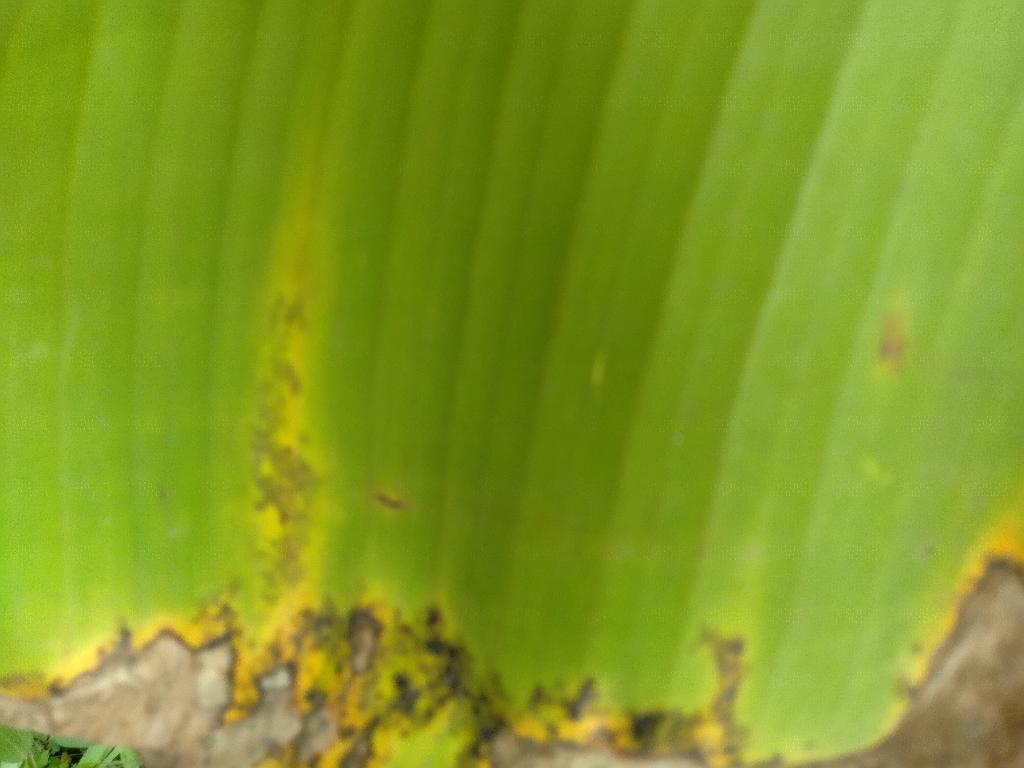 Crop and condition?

banana, black sigatoka
